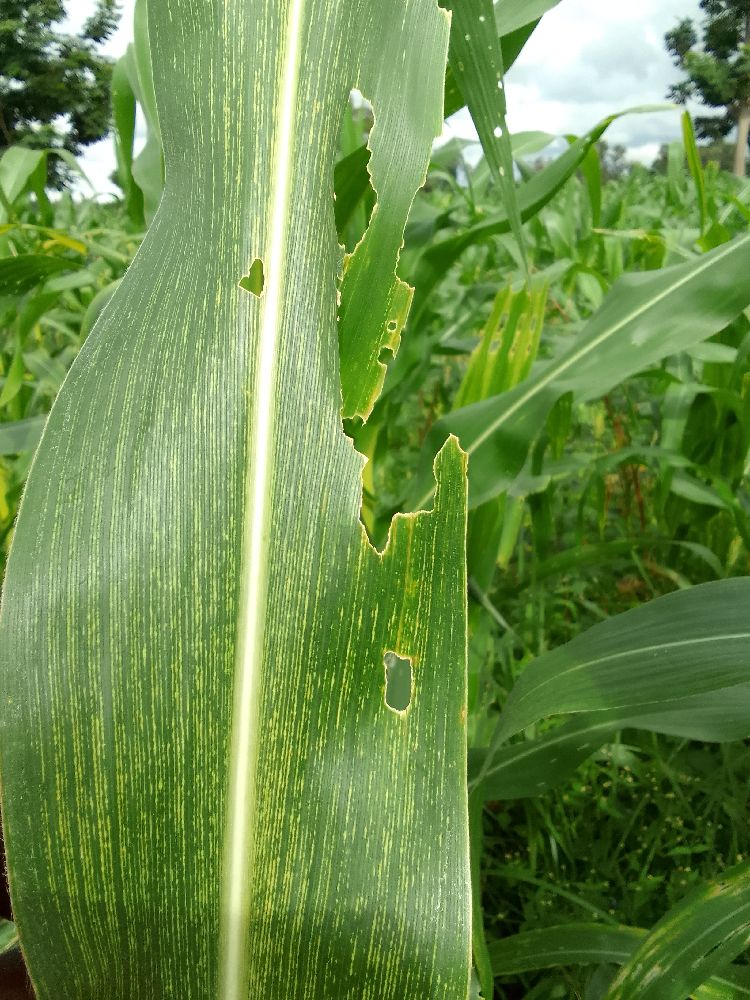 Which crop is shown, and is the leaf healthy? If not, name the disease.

maize, maize streak virus
